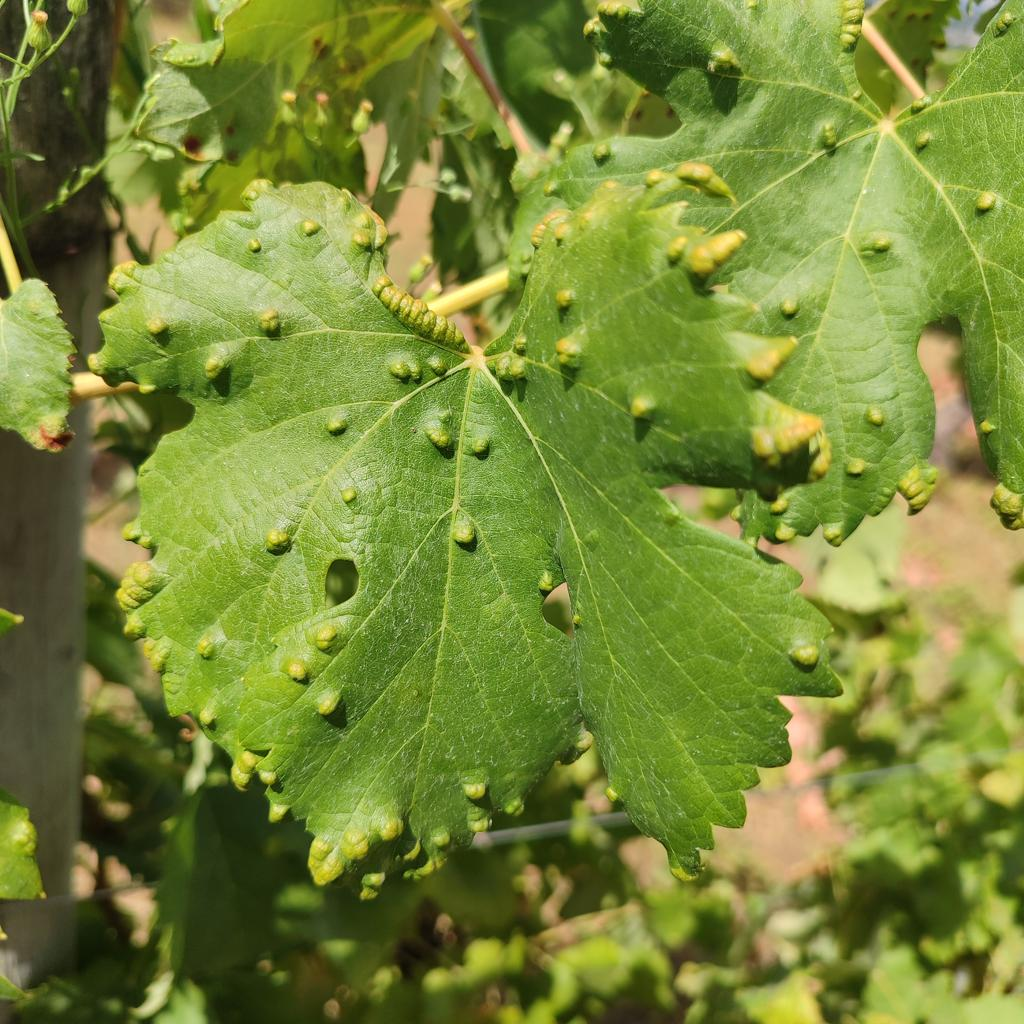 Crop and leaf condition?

grapevine, erineum mite
